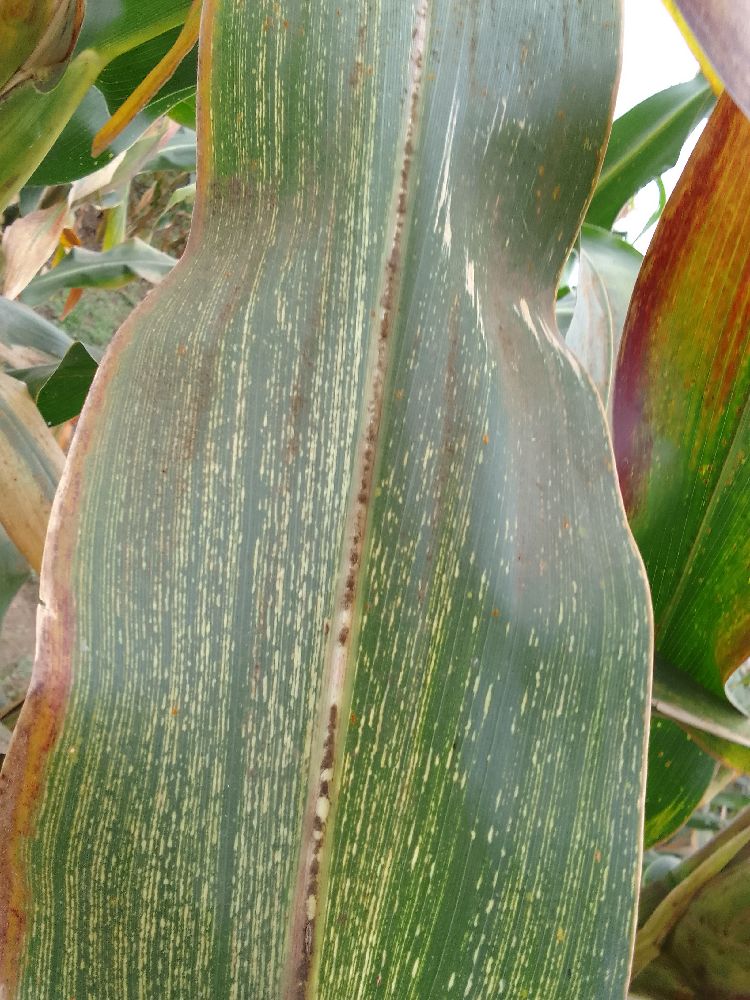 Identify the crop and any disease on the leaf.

maize, maize streak virus
